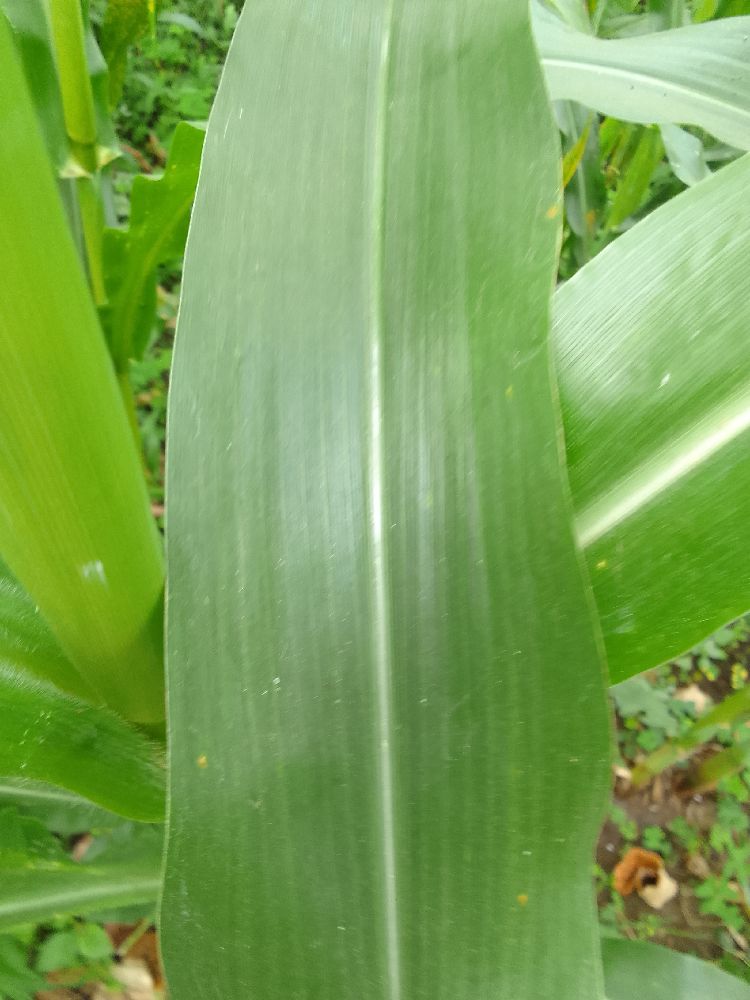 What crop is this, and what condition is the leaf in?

maize, healthy
